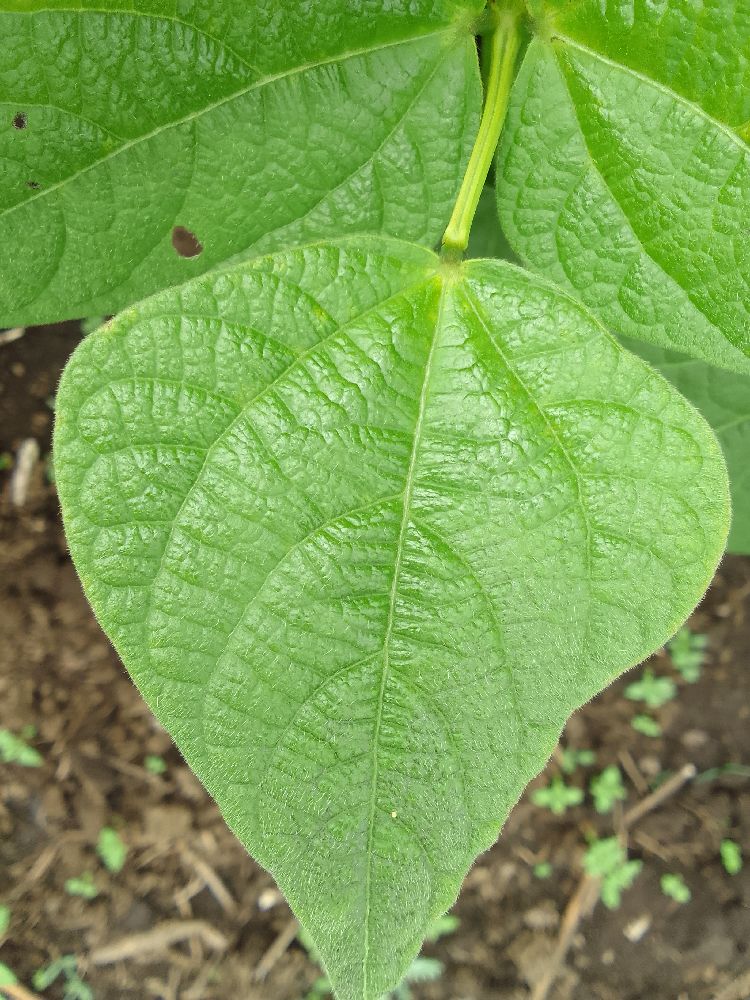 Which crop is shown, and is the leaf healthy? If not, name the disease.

common bean, healthy
